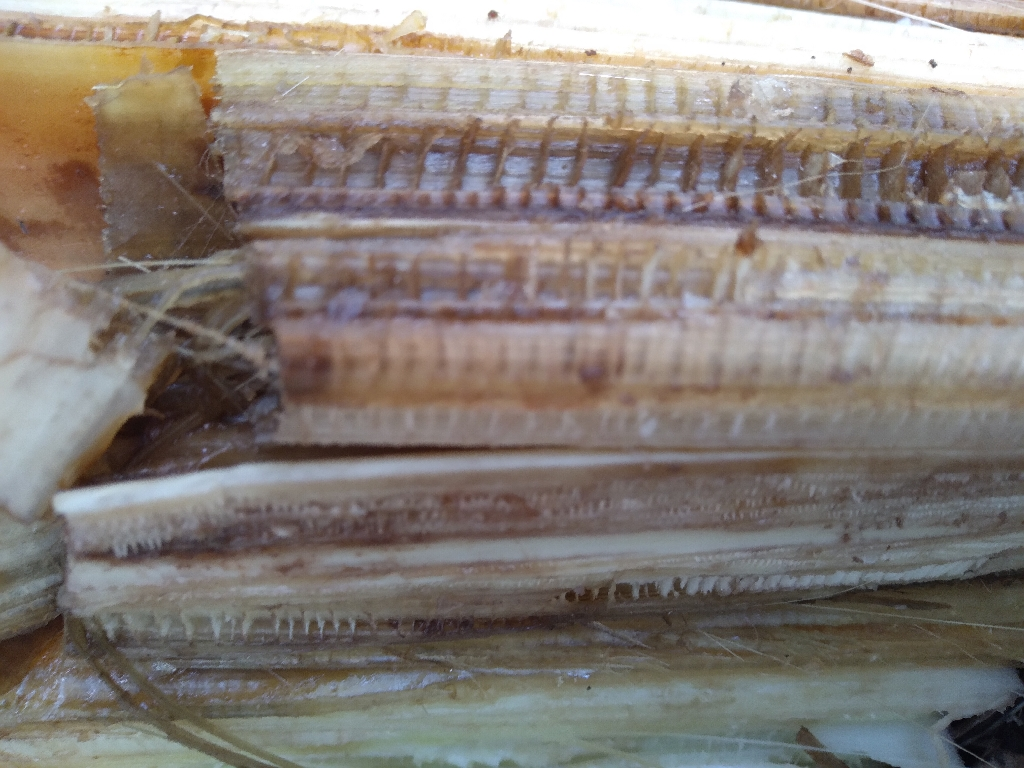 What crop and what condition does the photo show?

banana, fusarium wilt race 1
